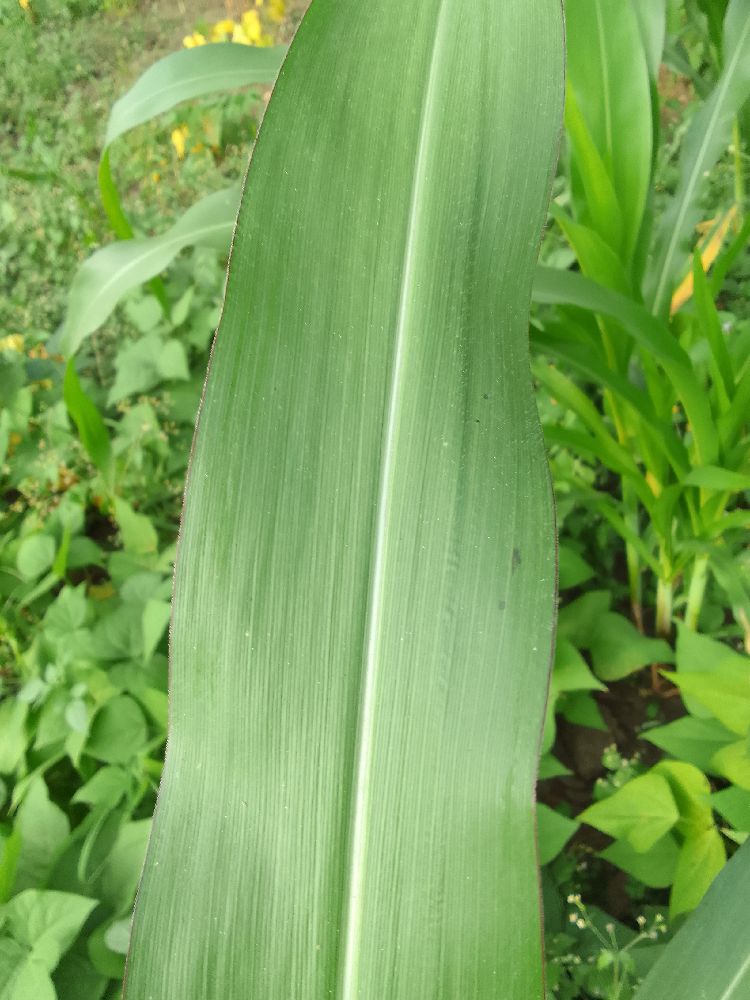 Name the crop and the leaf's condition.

maize, healthy
